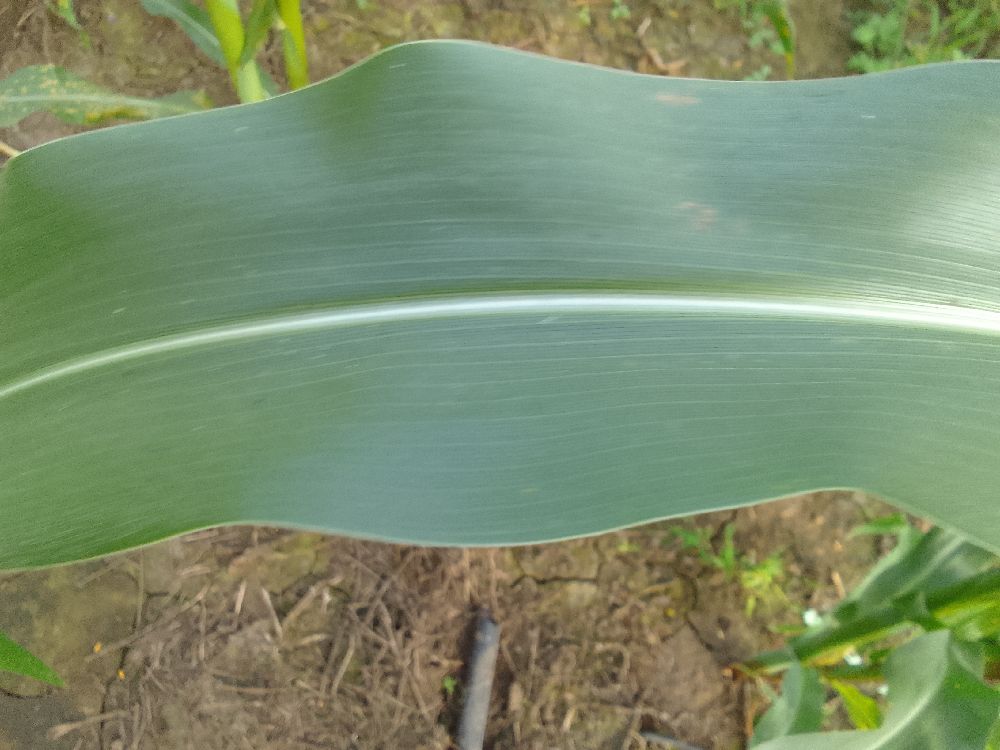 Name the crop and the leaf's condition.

maize, healthy
